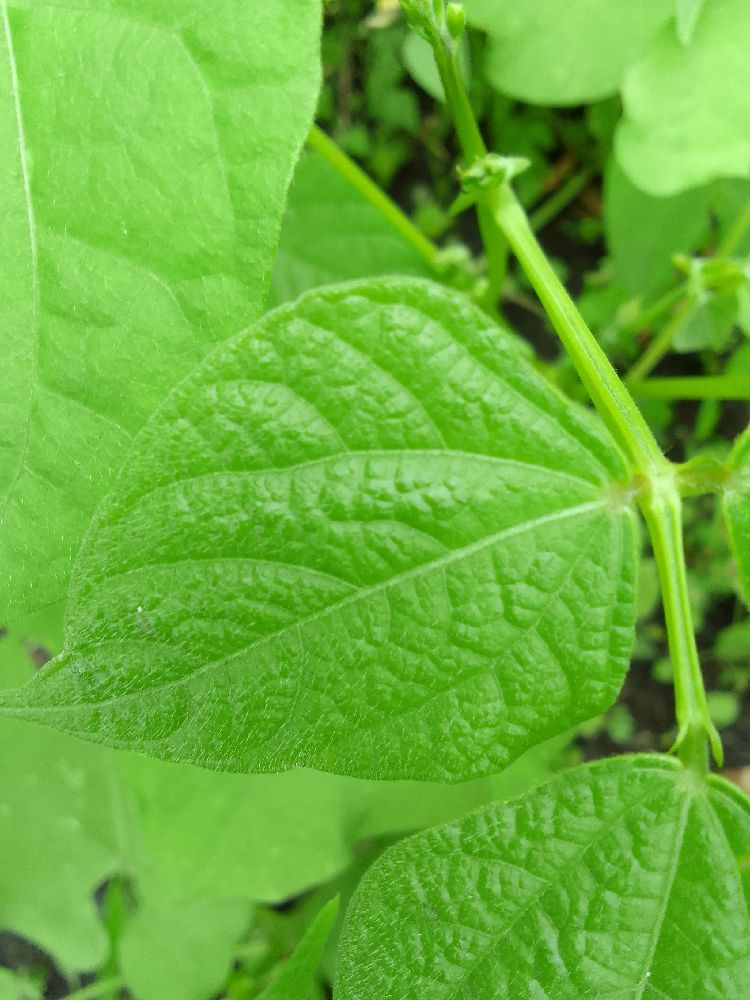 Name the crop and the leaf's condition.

common bean, healthy
